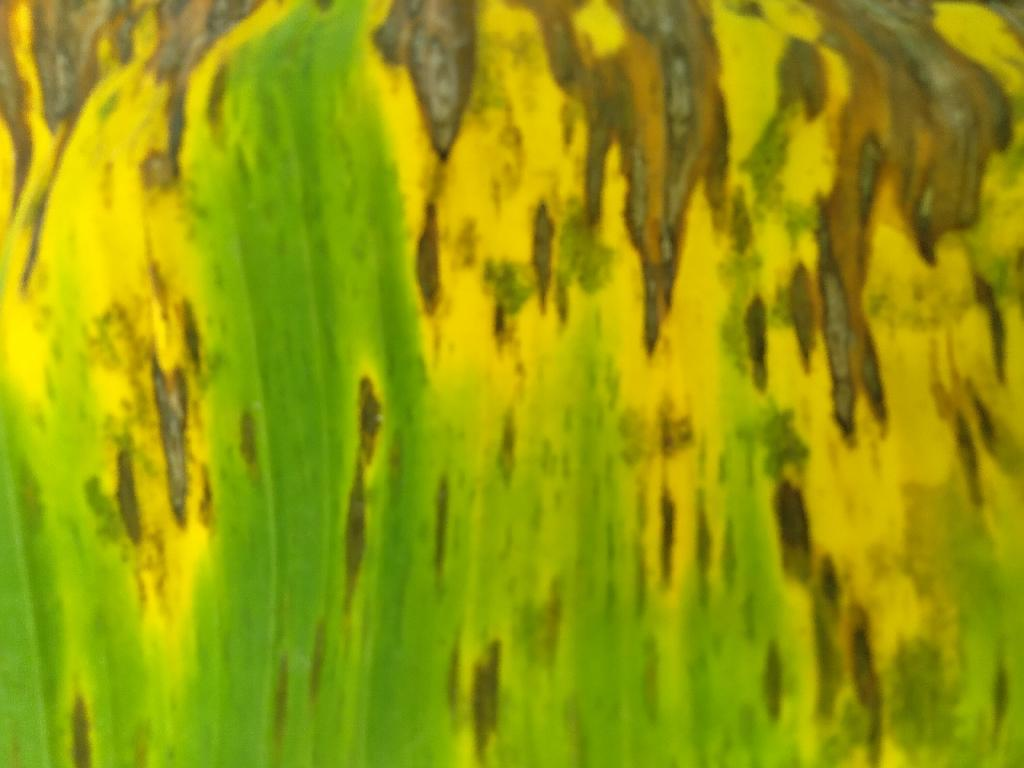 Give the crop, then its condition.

banana, black sigatoka
